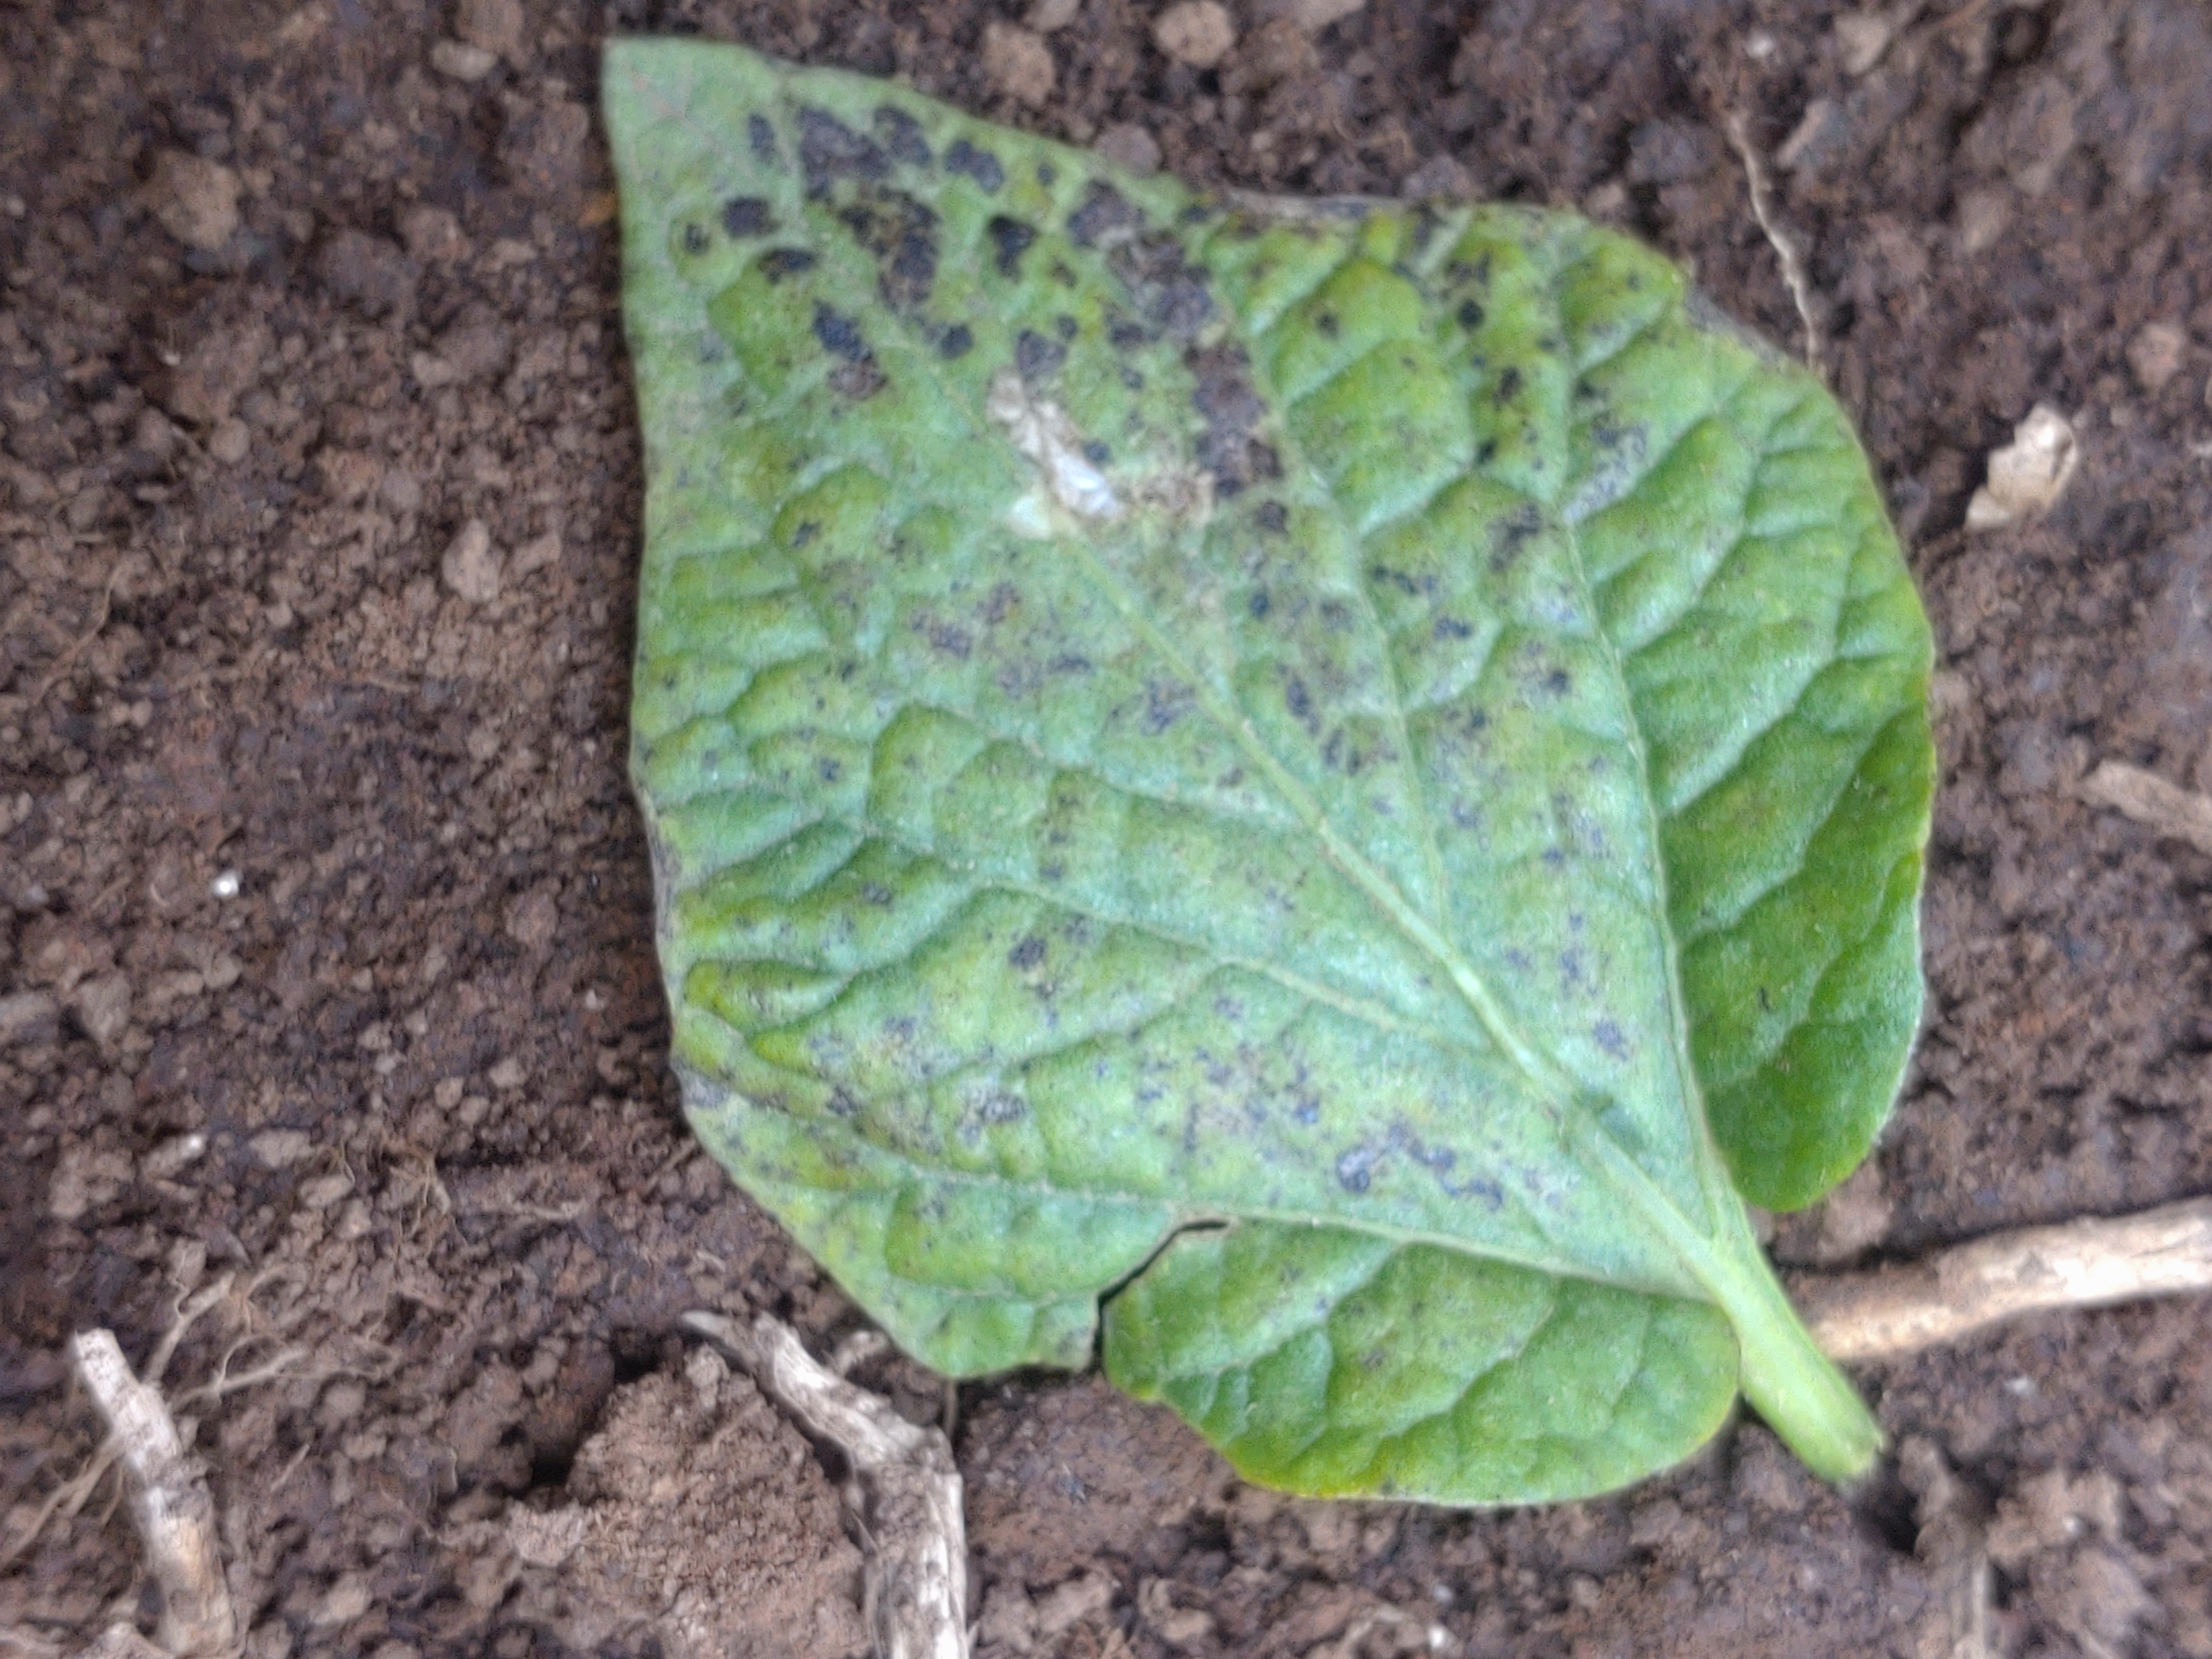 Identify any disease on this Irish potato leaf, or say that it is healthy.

late blight
